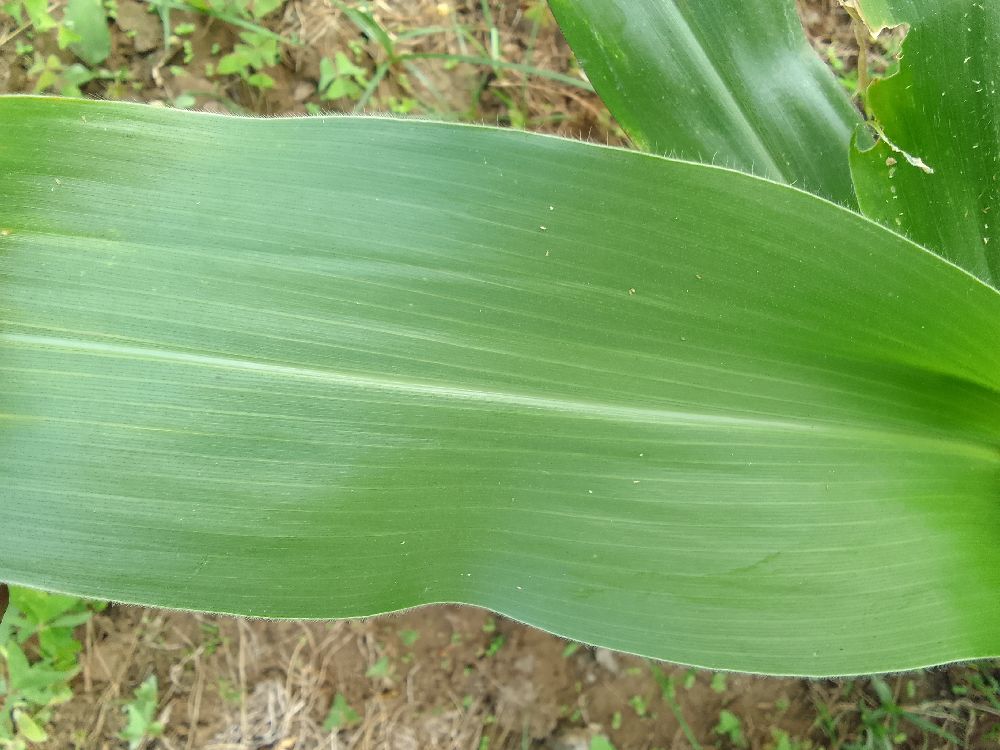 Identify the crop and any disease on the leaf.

maize, healthy
